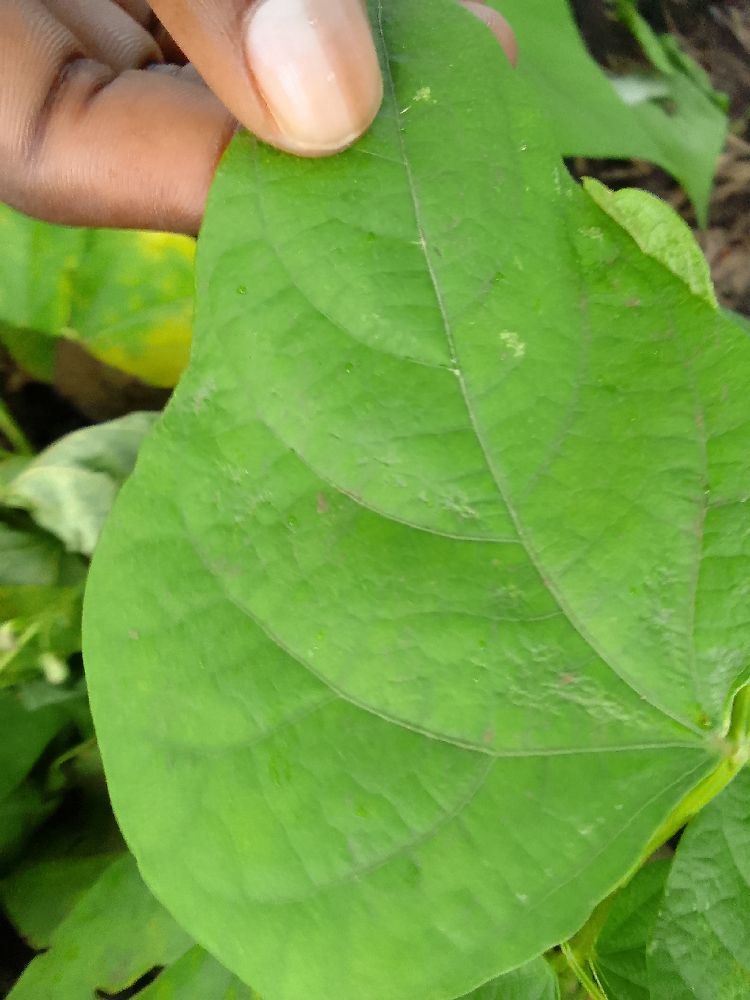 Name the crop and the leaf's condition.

common bean, healthy
